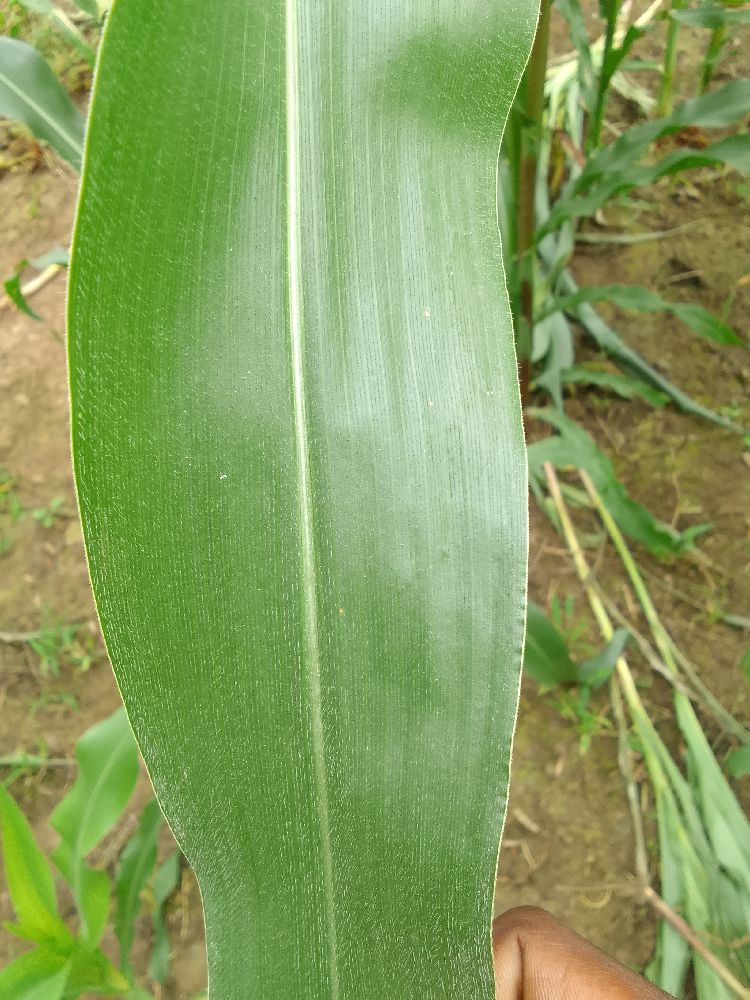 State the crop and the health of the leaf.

maize, healthy
